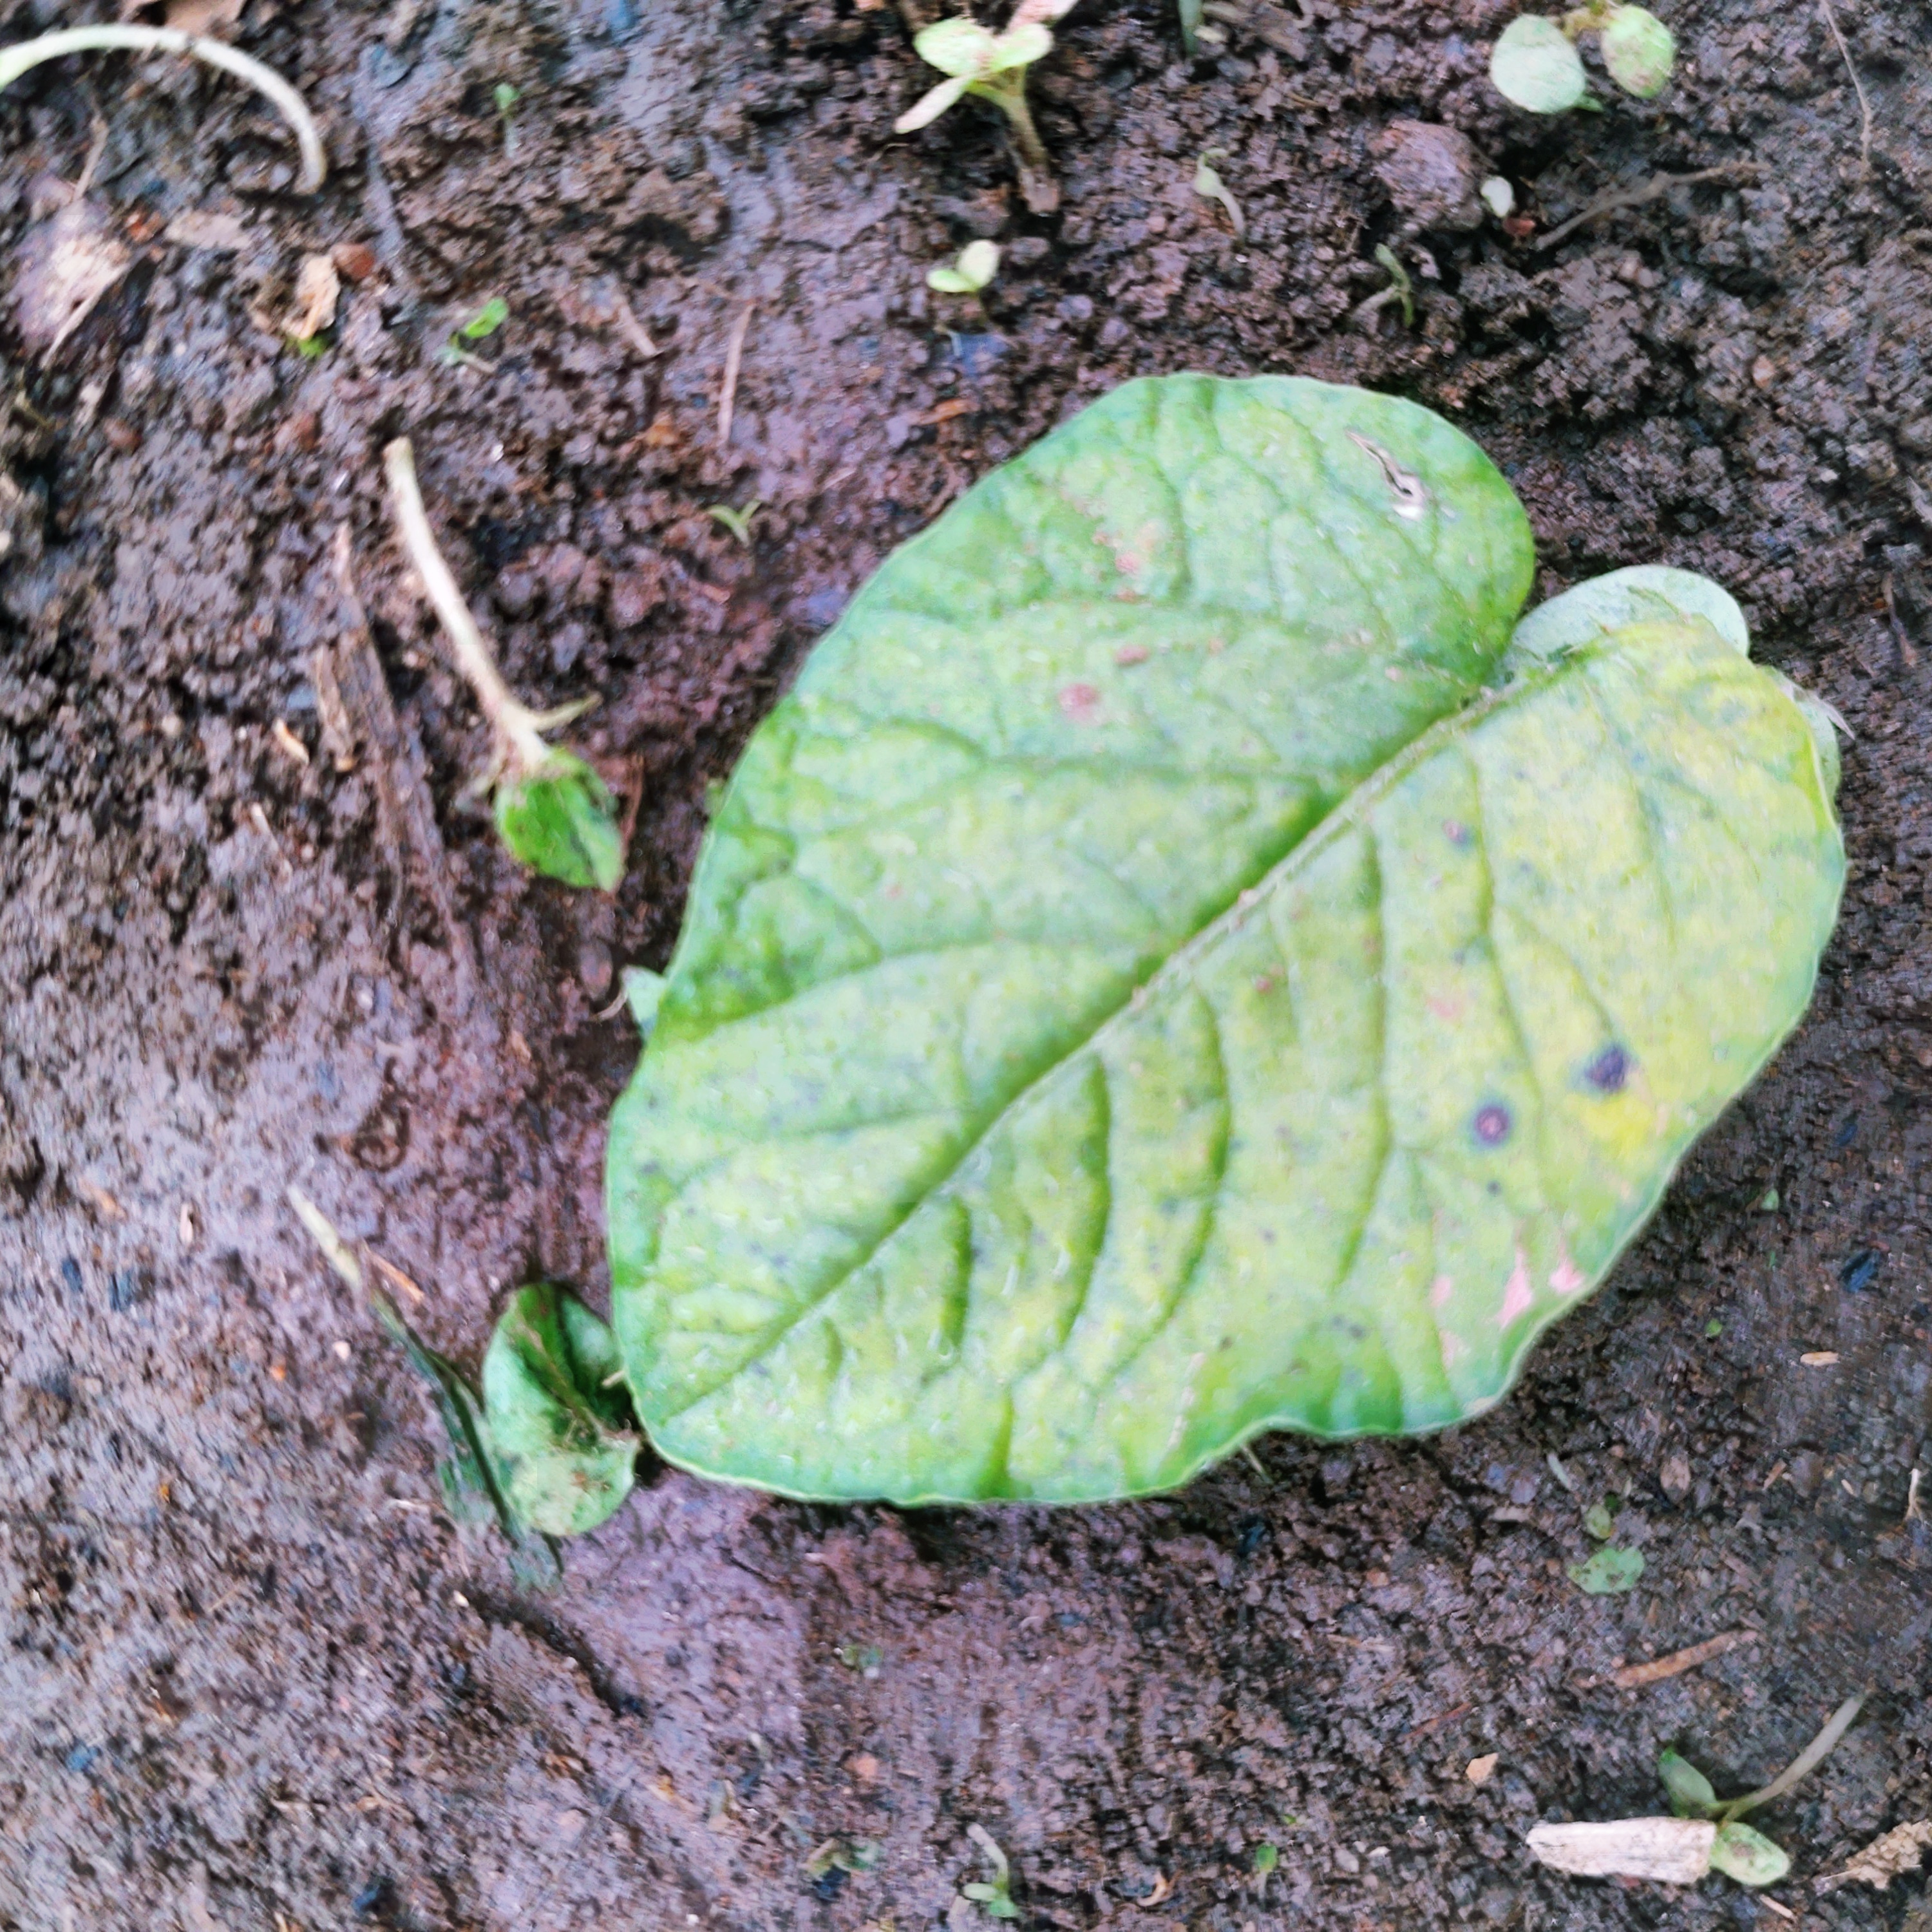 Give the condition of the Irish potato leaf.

late blight
